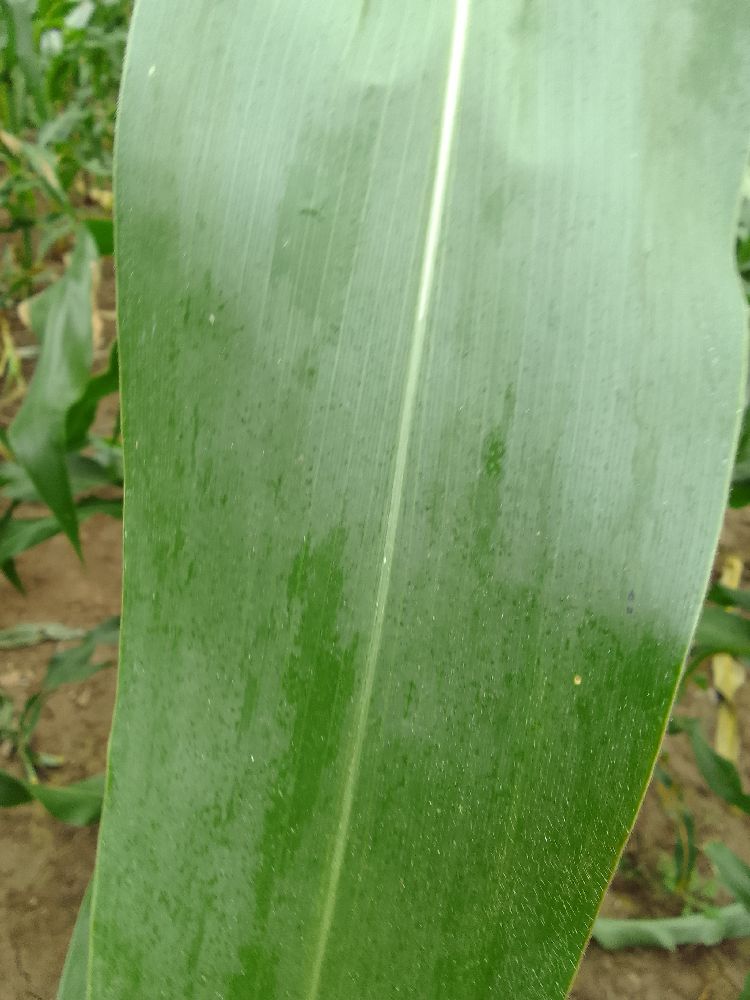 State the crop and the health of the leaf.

maize, healthy
